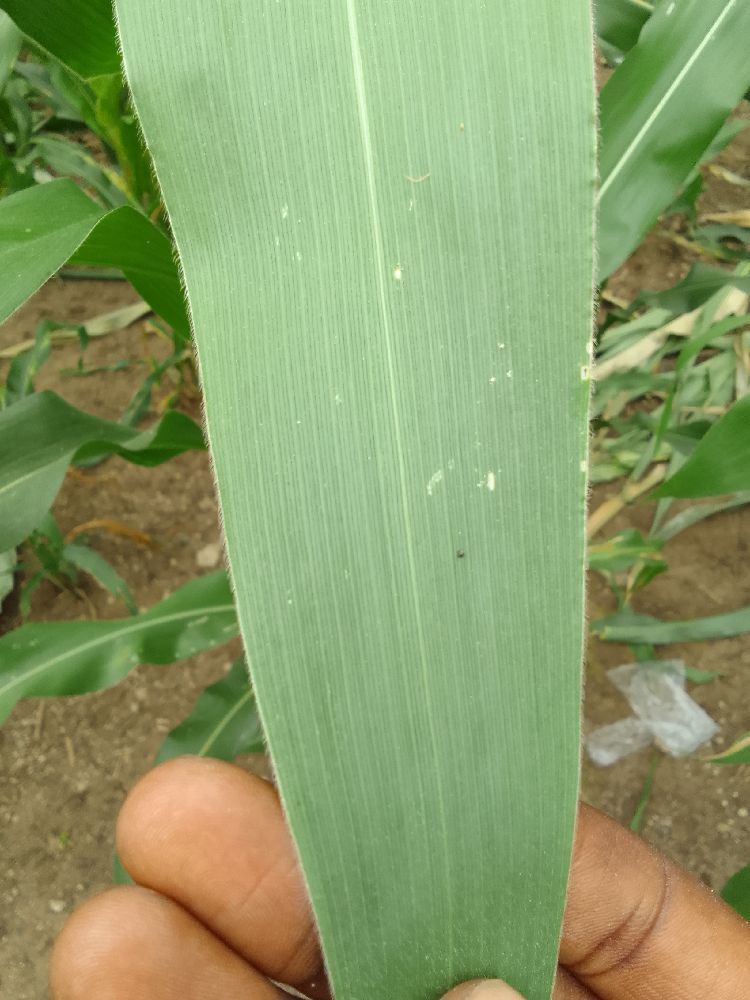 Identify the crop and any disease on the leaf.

maize, healthy
